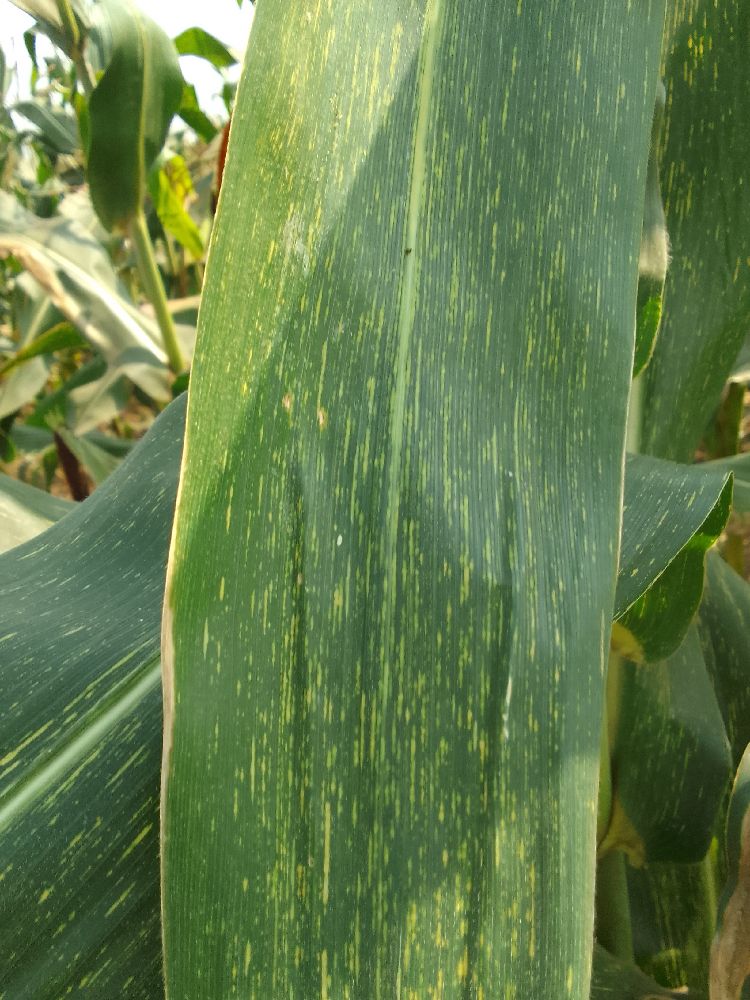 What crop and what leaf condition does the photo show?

maize, healthy
